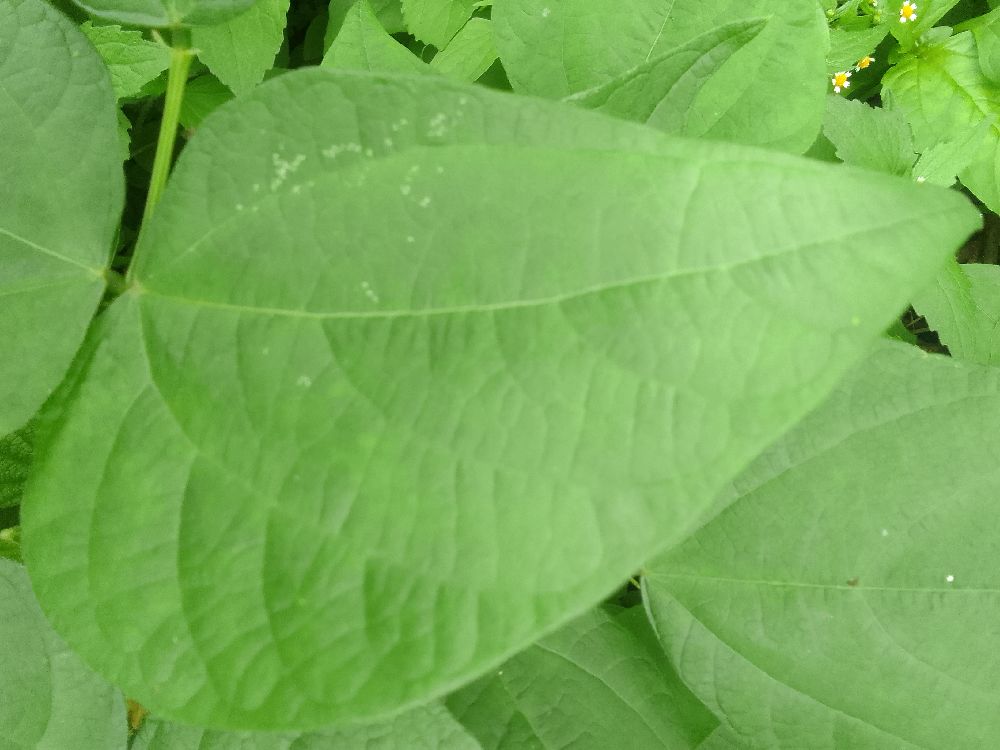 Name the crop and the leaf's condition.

common bean, healthy
